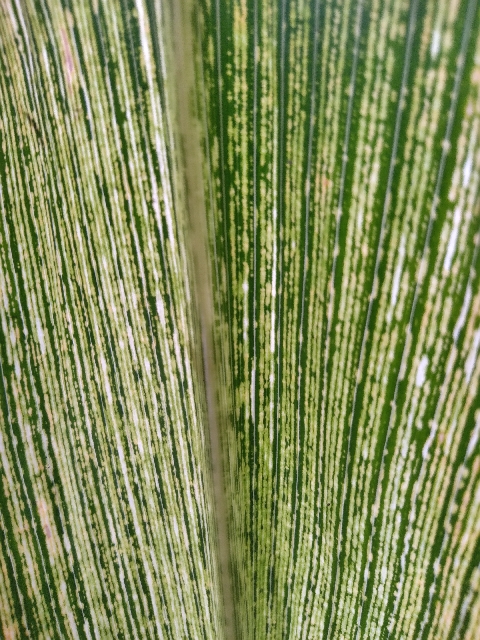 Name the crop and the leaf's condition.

maize, maize streak virus
